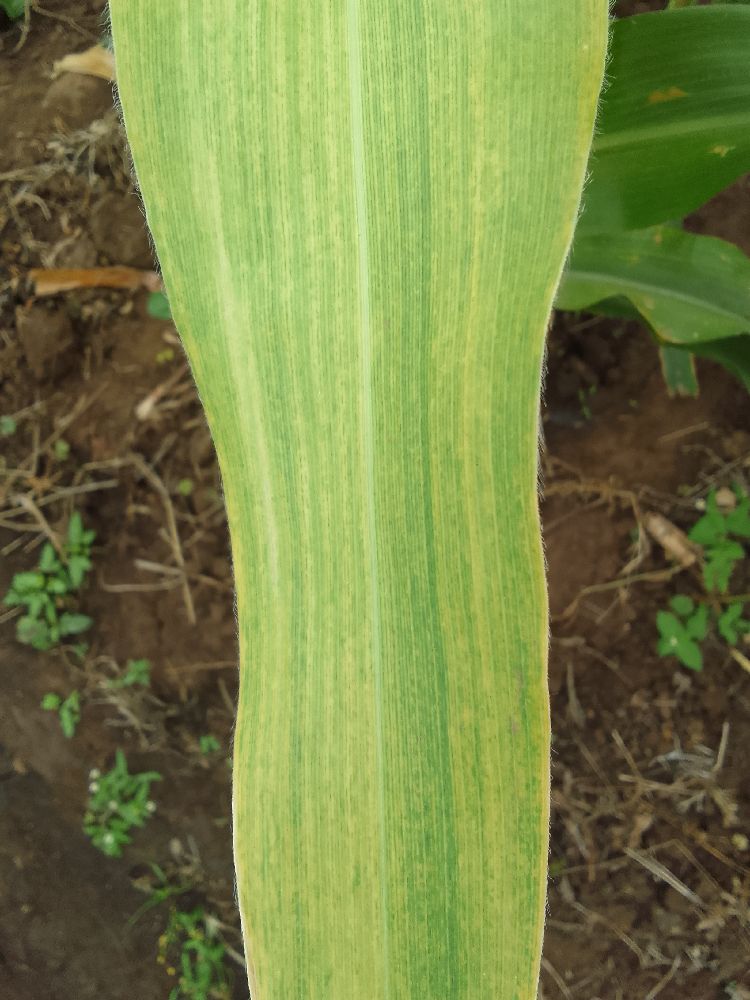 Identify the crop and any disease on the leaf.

maize, maize lethal necrosis
